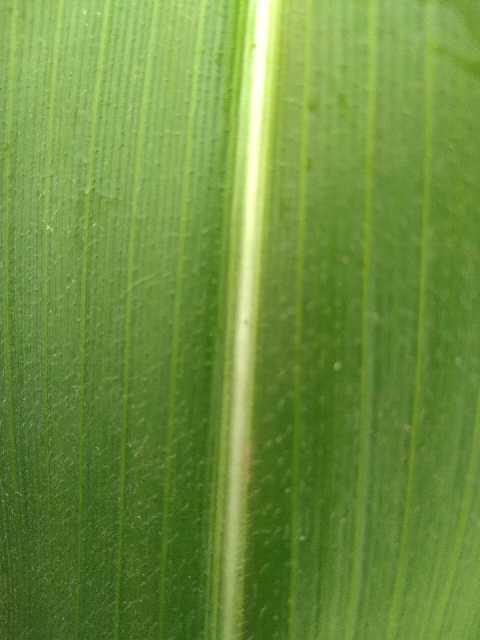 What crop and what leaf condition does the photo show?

maize, healthy
